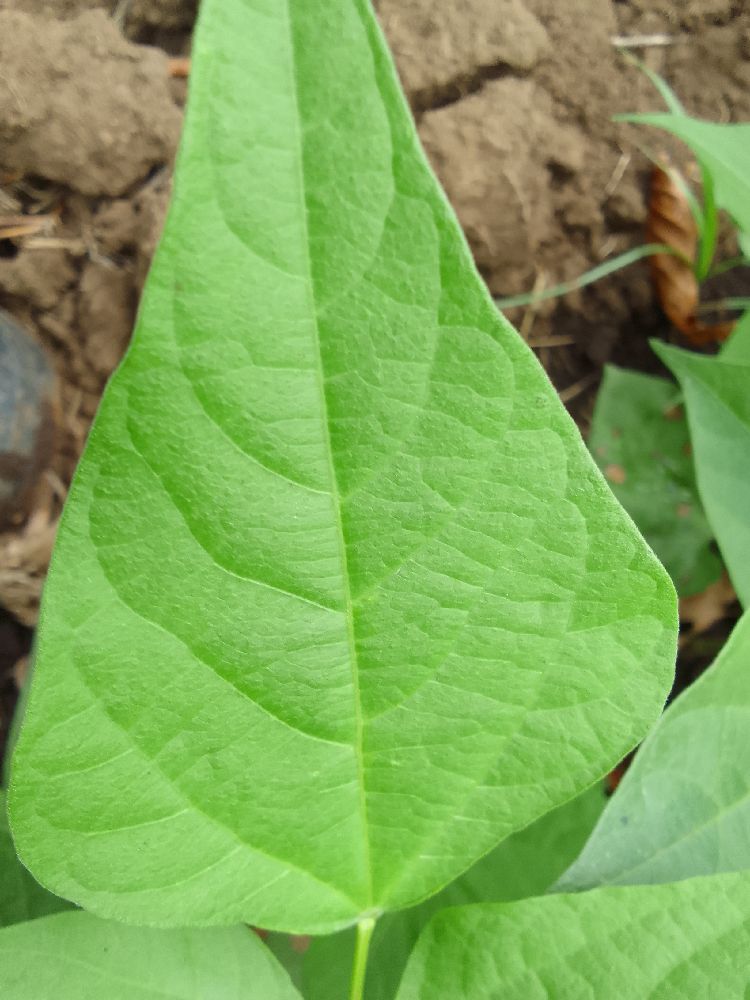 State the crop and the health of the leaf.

common bean, healthy
